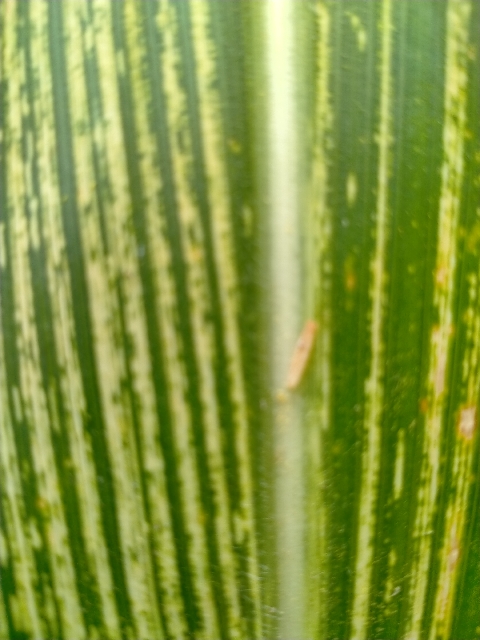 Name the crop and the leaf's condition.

maize, maize streak virus
